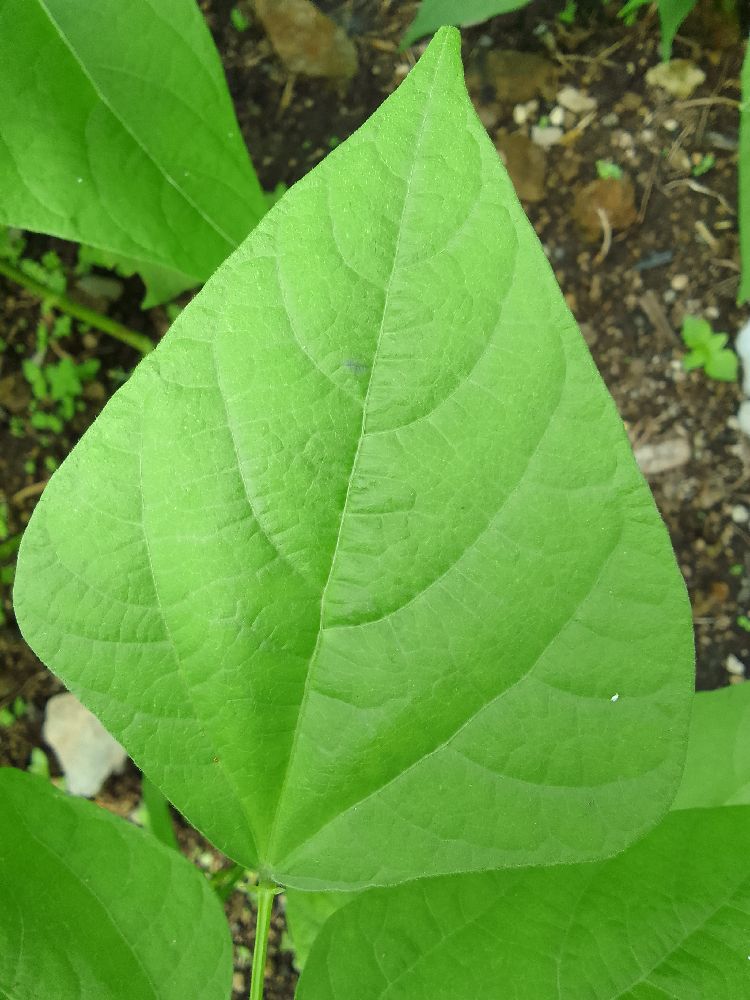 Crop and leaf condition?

common bean, healthy
